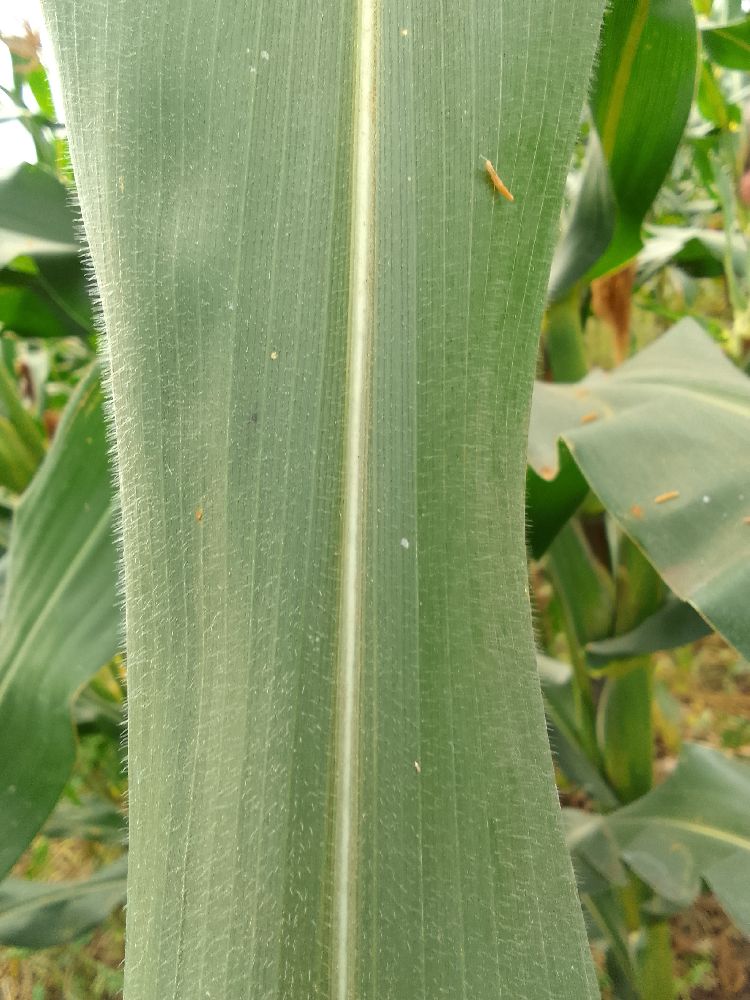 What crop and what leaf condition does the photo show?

maize, healthy
